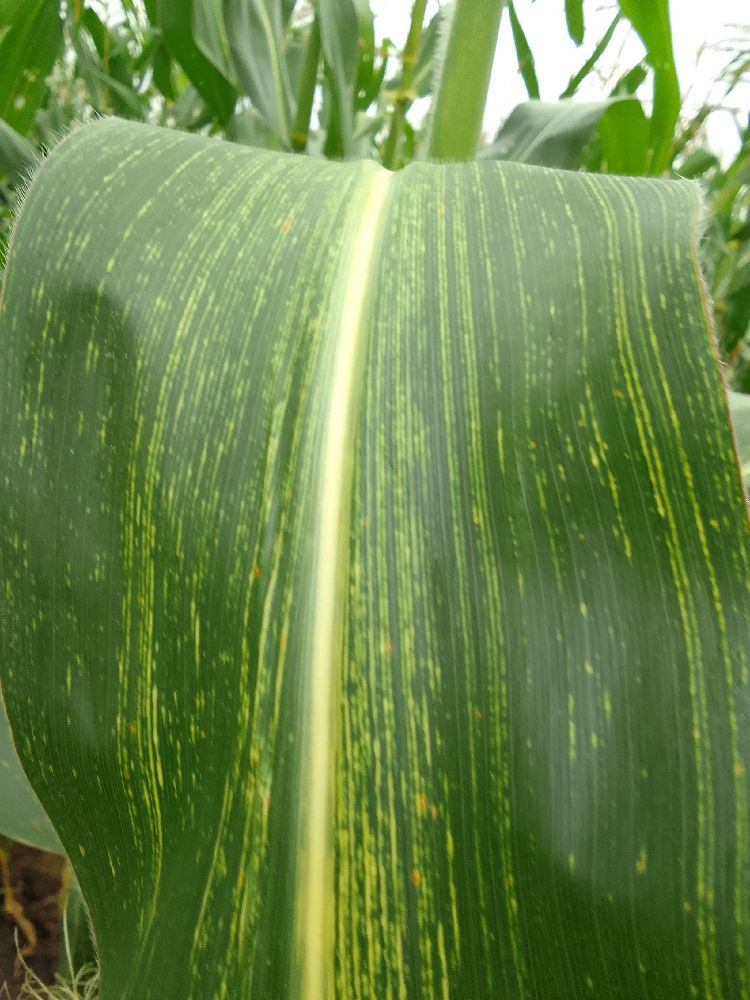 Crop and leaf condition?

maize, maize streak virus
